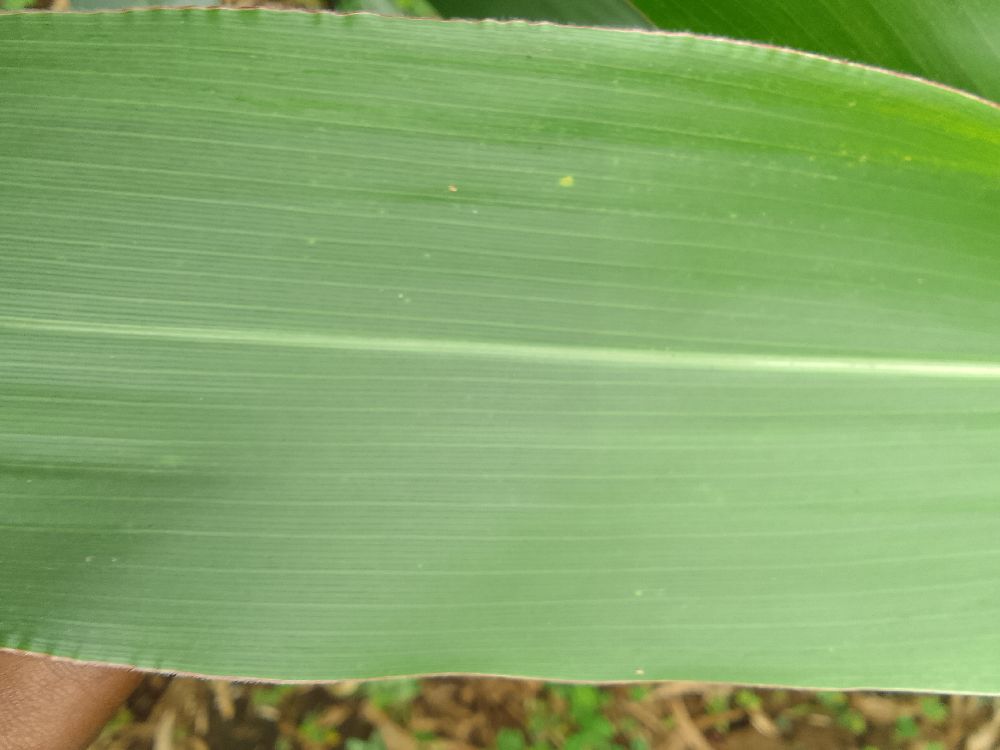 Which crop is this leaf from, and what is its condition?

maize, healthy
